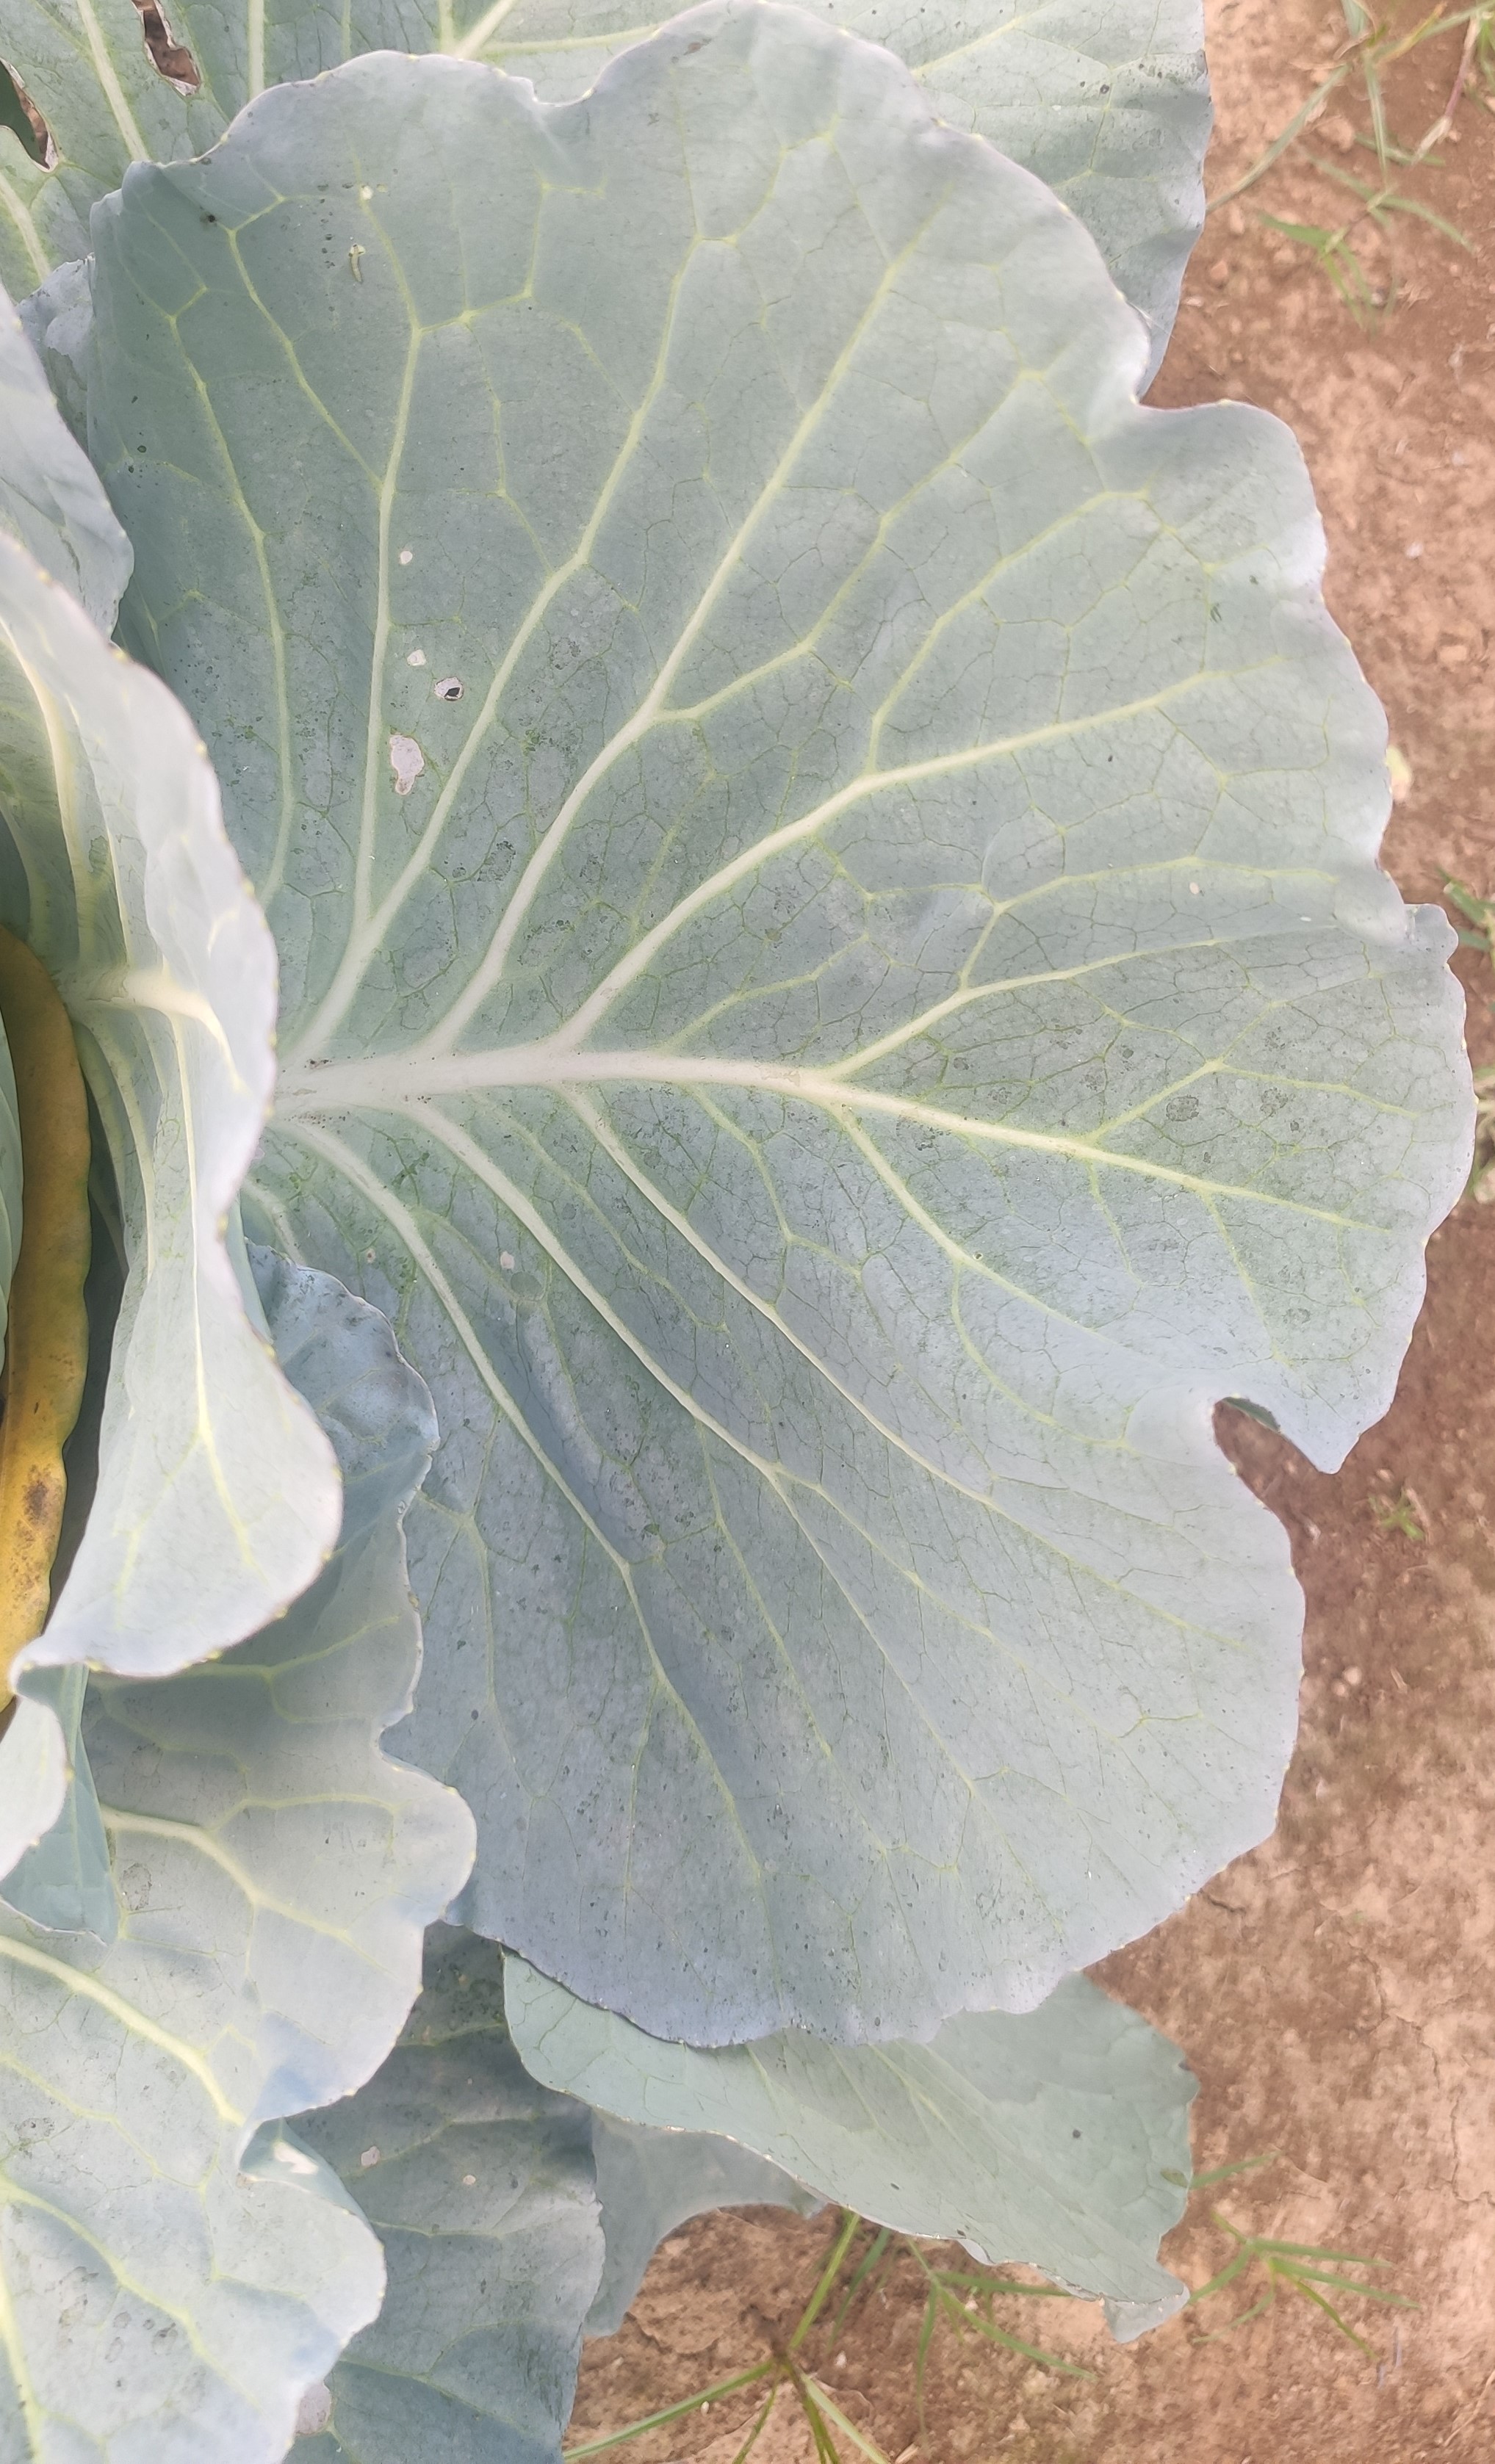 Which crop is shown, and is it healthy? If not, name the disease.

cabbage, healthy
